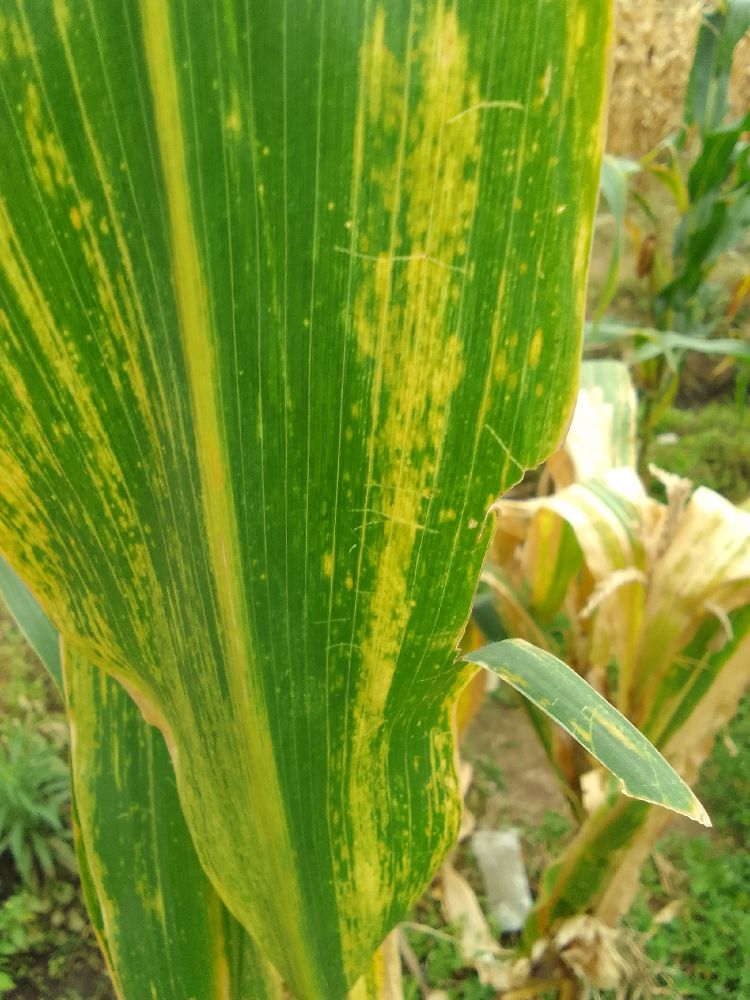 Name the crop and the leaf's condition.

maize, maize lethal necrosis
